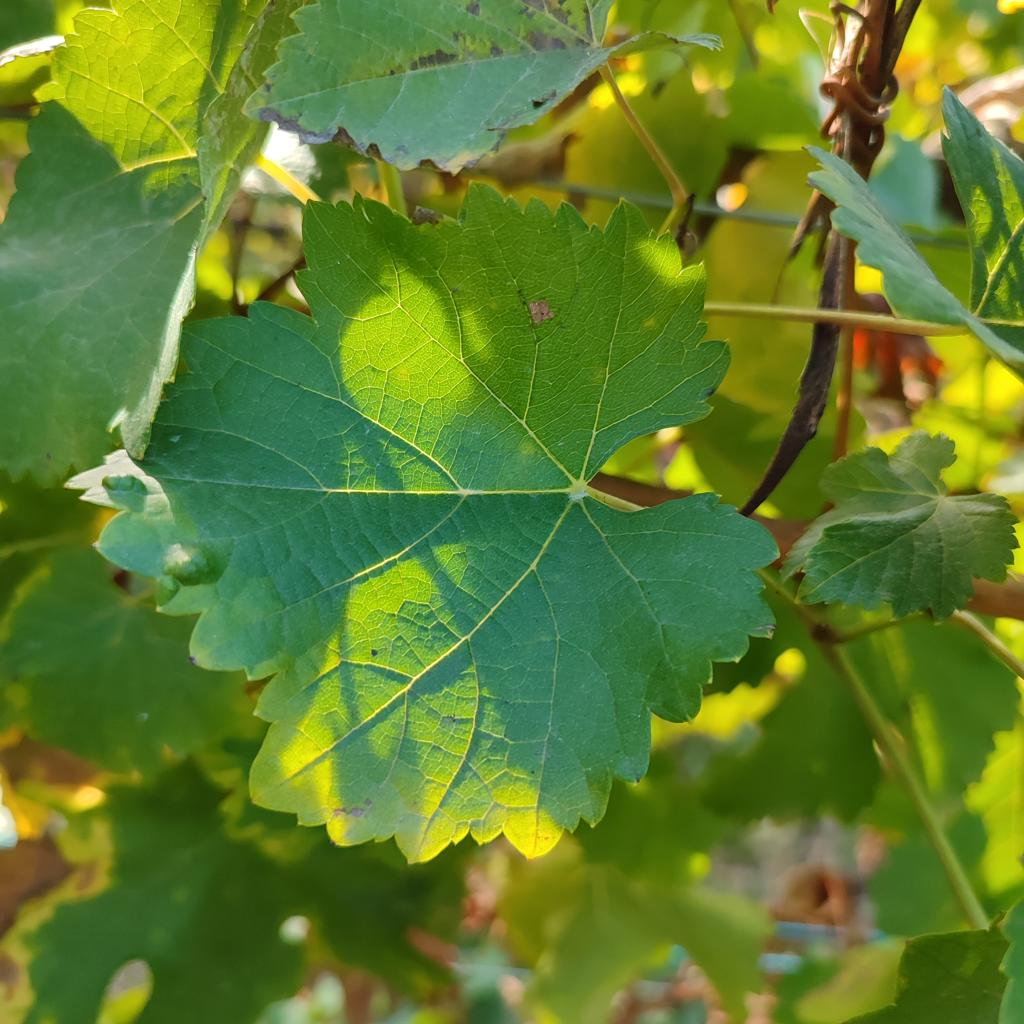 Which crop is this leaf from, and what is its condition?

grapevine, erineum mite
